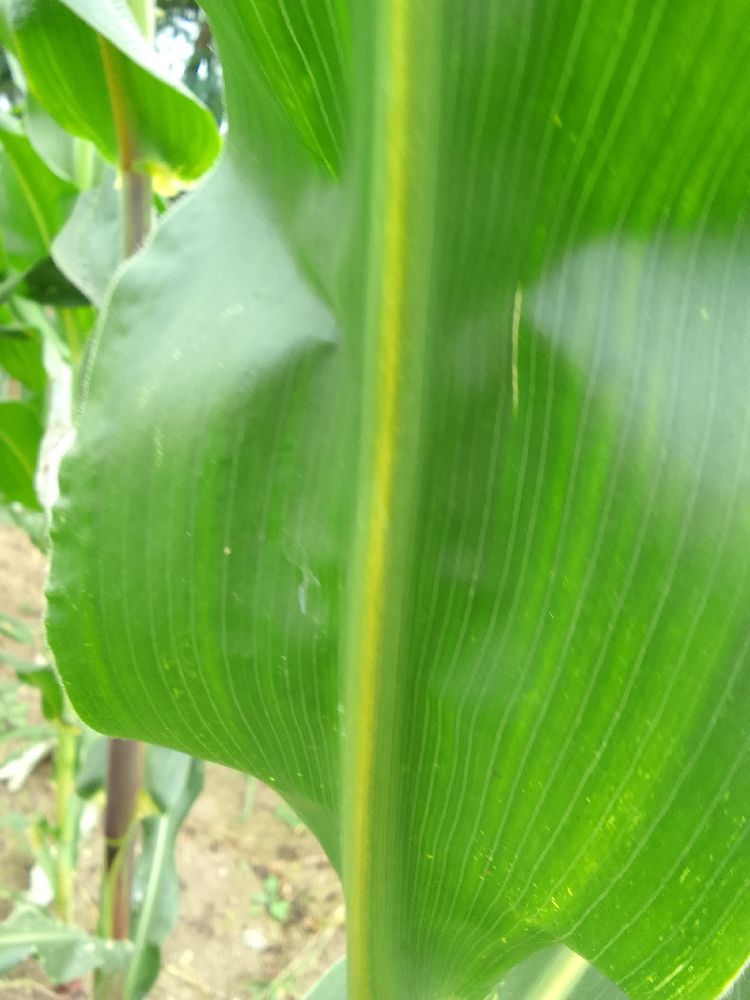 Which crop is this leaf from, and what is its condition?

maize, healthy
